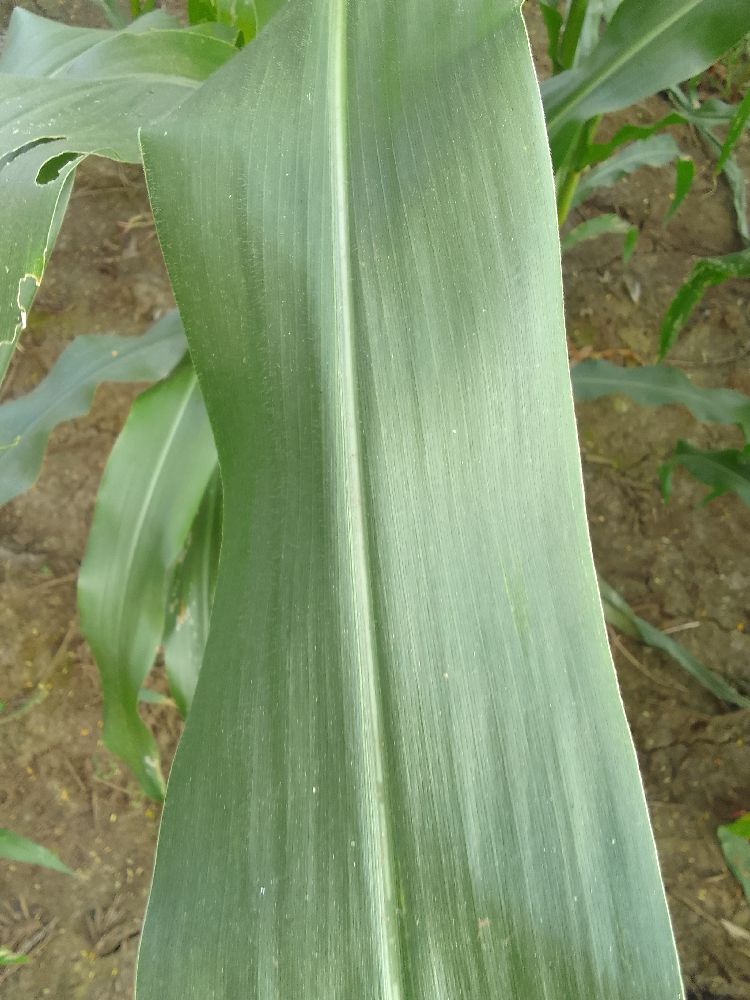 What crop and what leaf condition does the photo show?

maize, healthy
